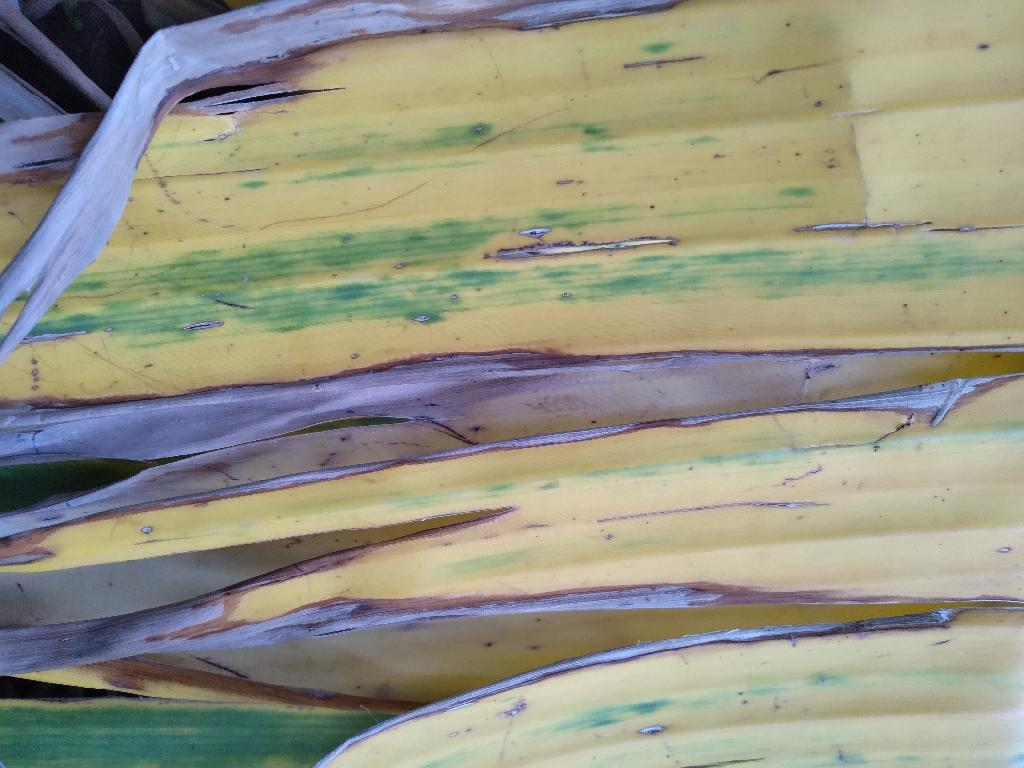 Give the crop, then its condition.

banana, fusarium wilt race 1
